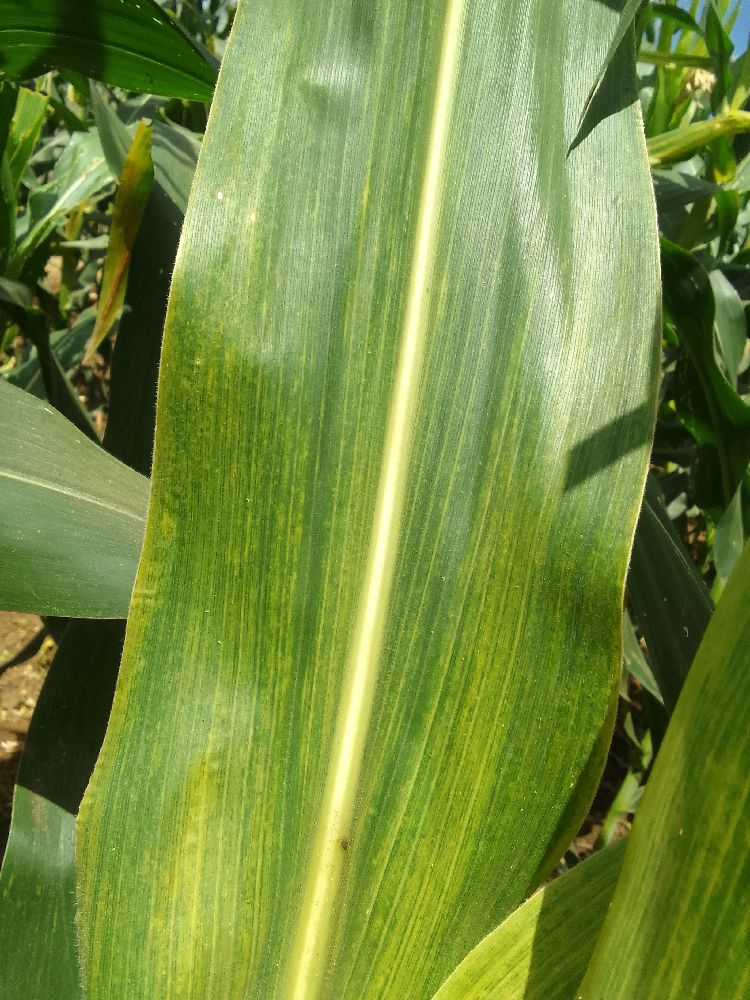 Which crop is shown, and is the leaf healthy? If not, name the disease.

maize, maize lethal necrosis
